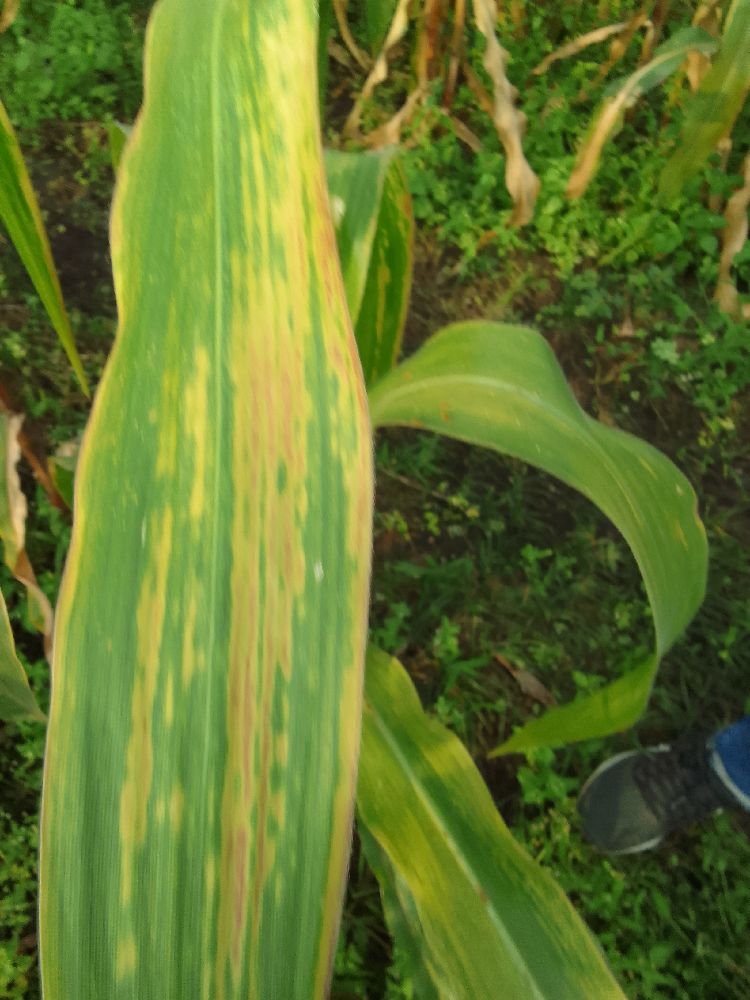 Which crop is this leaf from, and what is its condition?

maize, maize lethal necrosis
